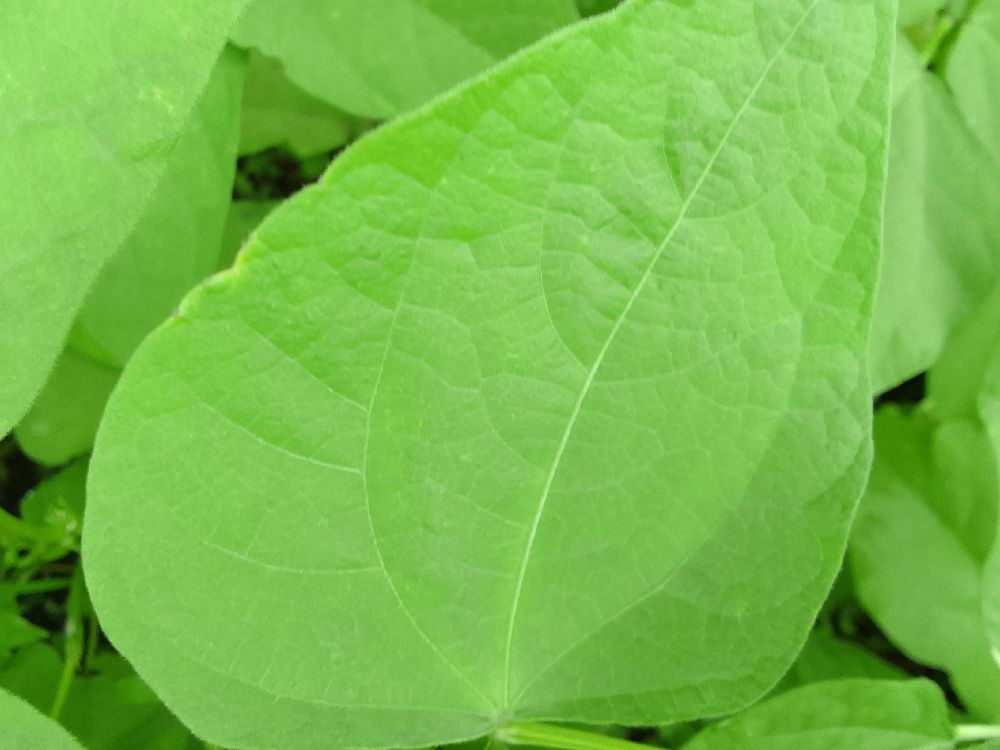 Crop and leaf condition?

common bean, healthy
